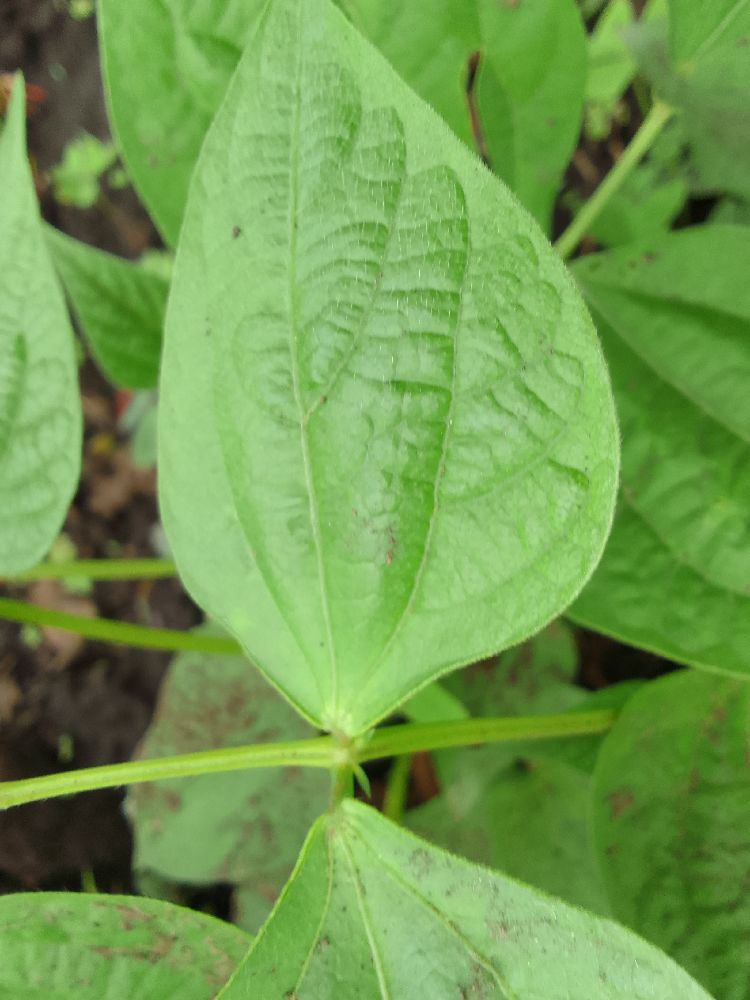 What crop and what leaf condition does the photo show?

common bean, healthy
